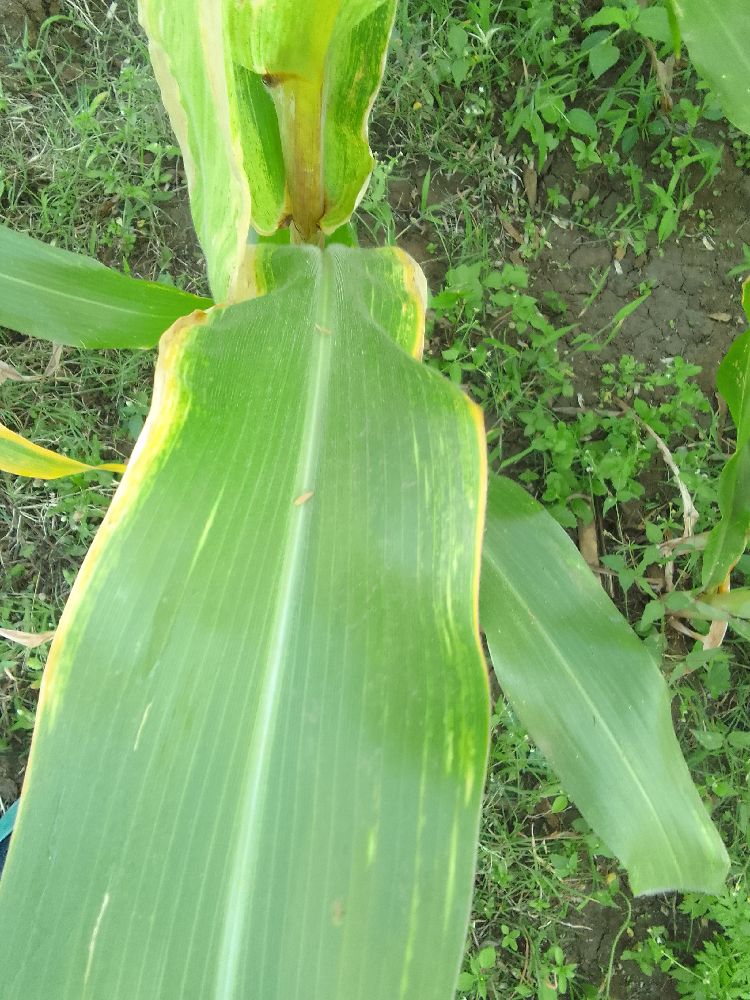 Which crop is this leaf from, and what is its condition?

maize, maize lethal necrosis
